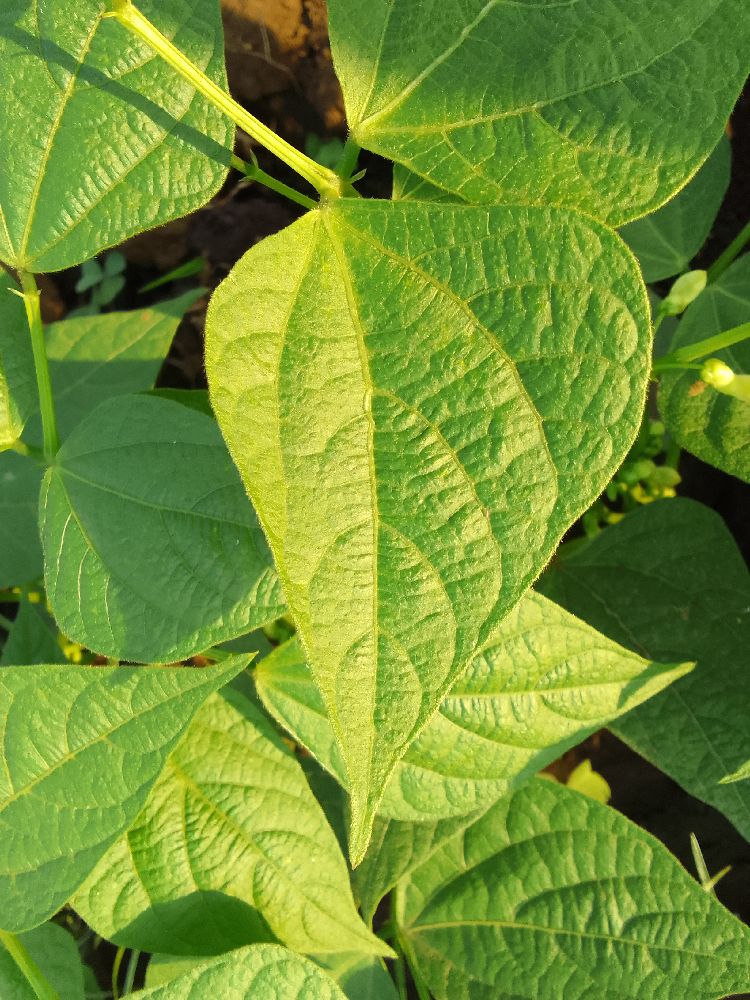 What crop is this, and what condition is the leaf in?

common bean, healthy
